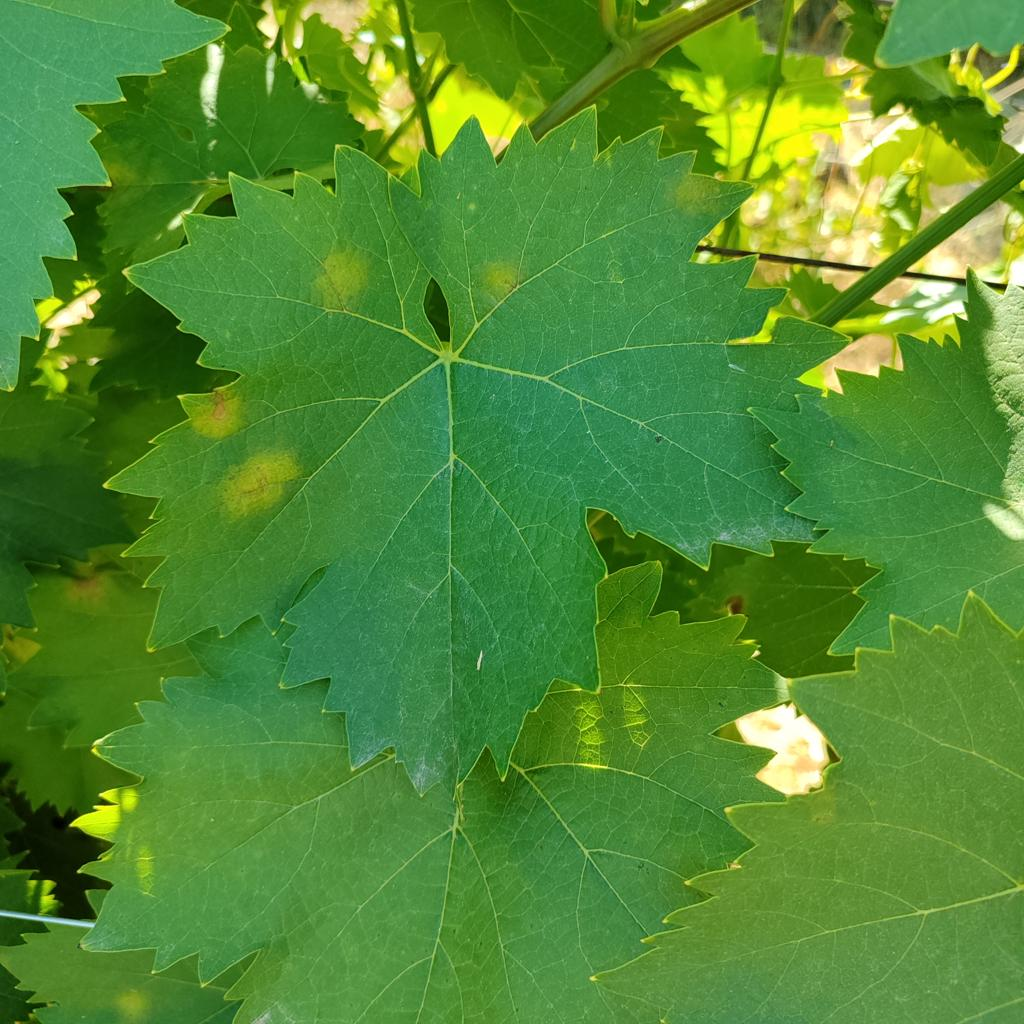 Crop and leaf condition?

grapevine, downy mildew
